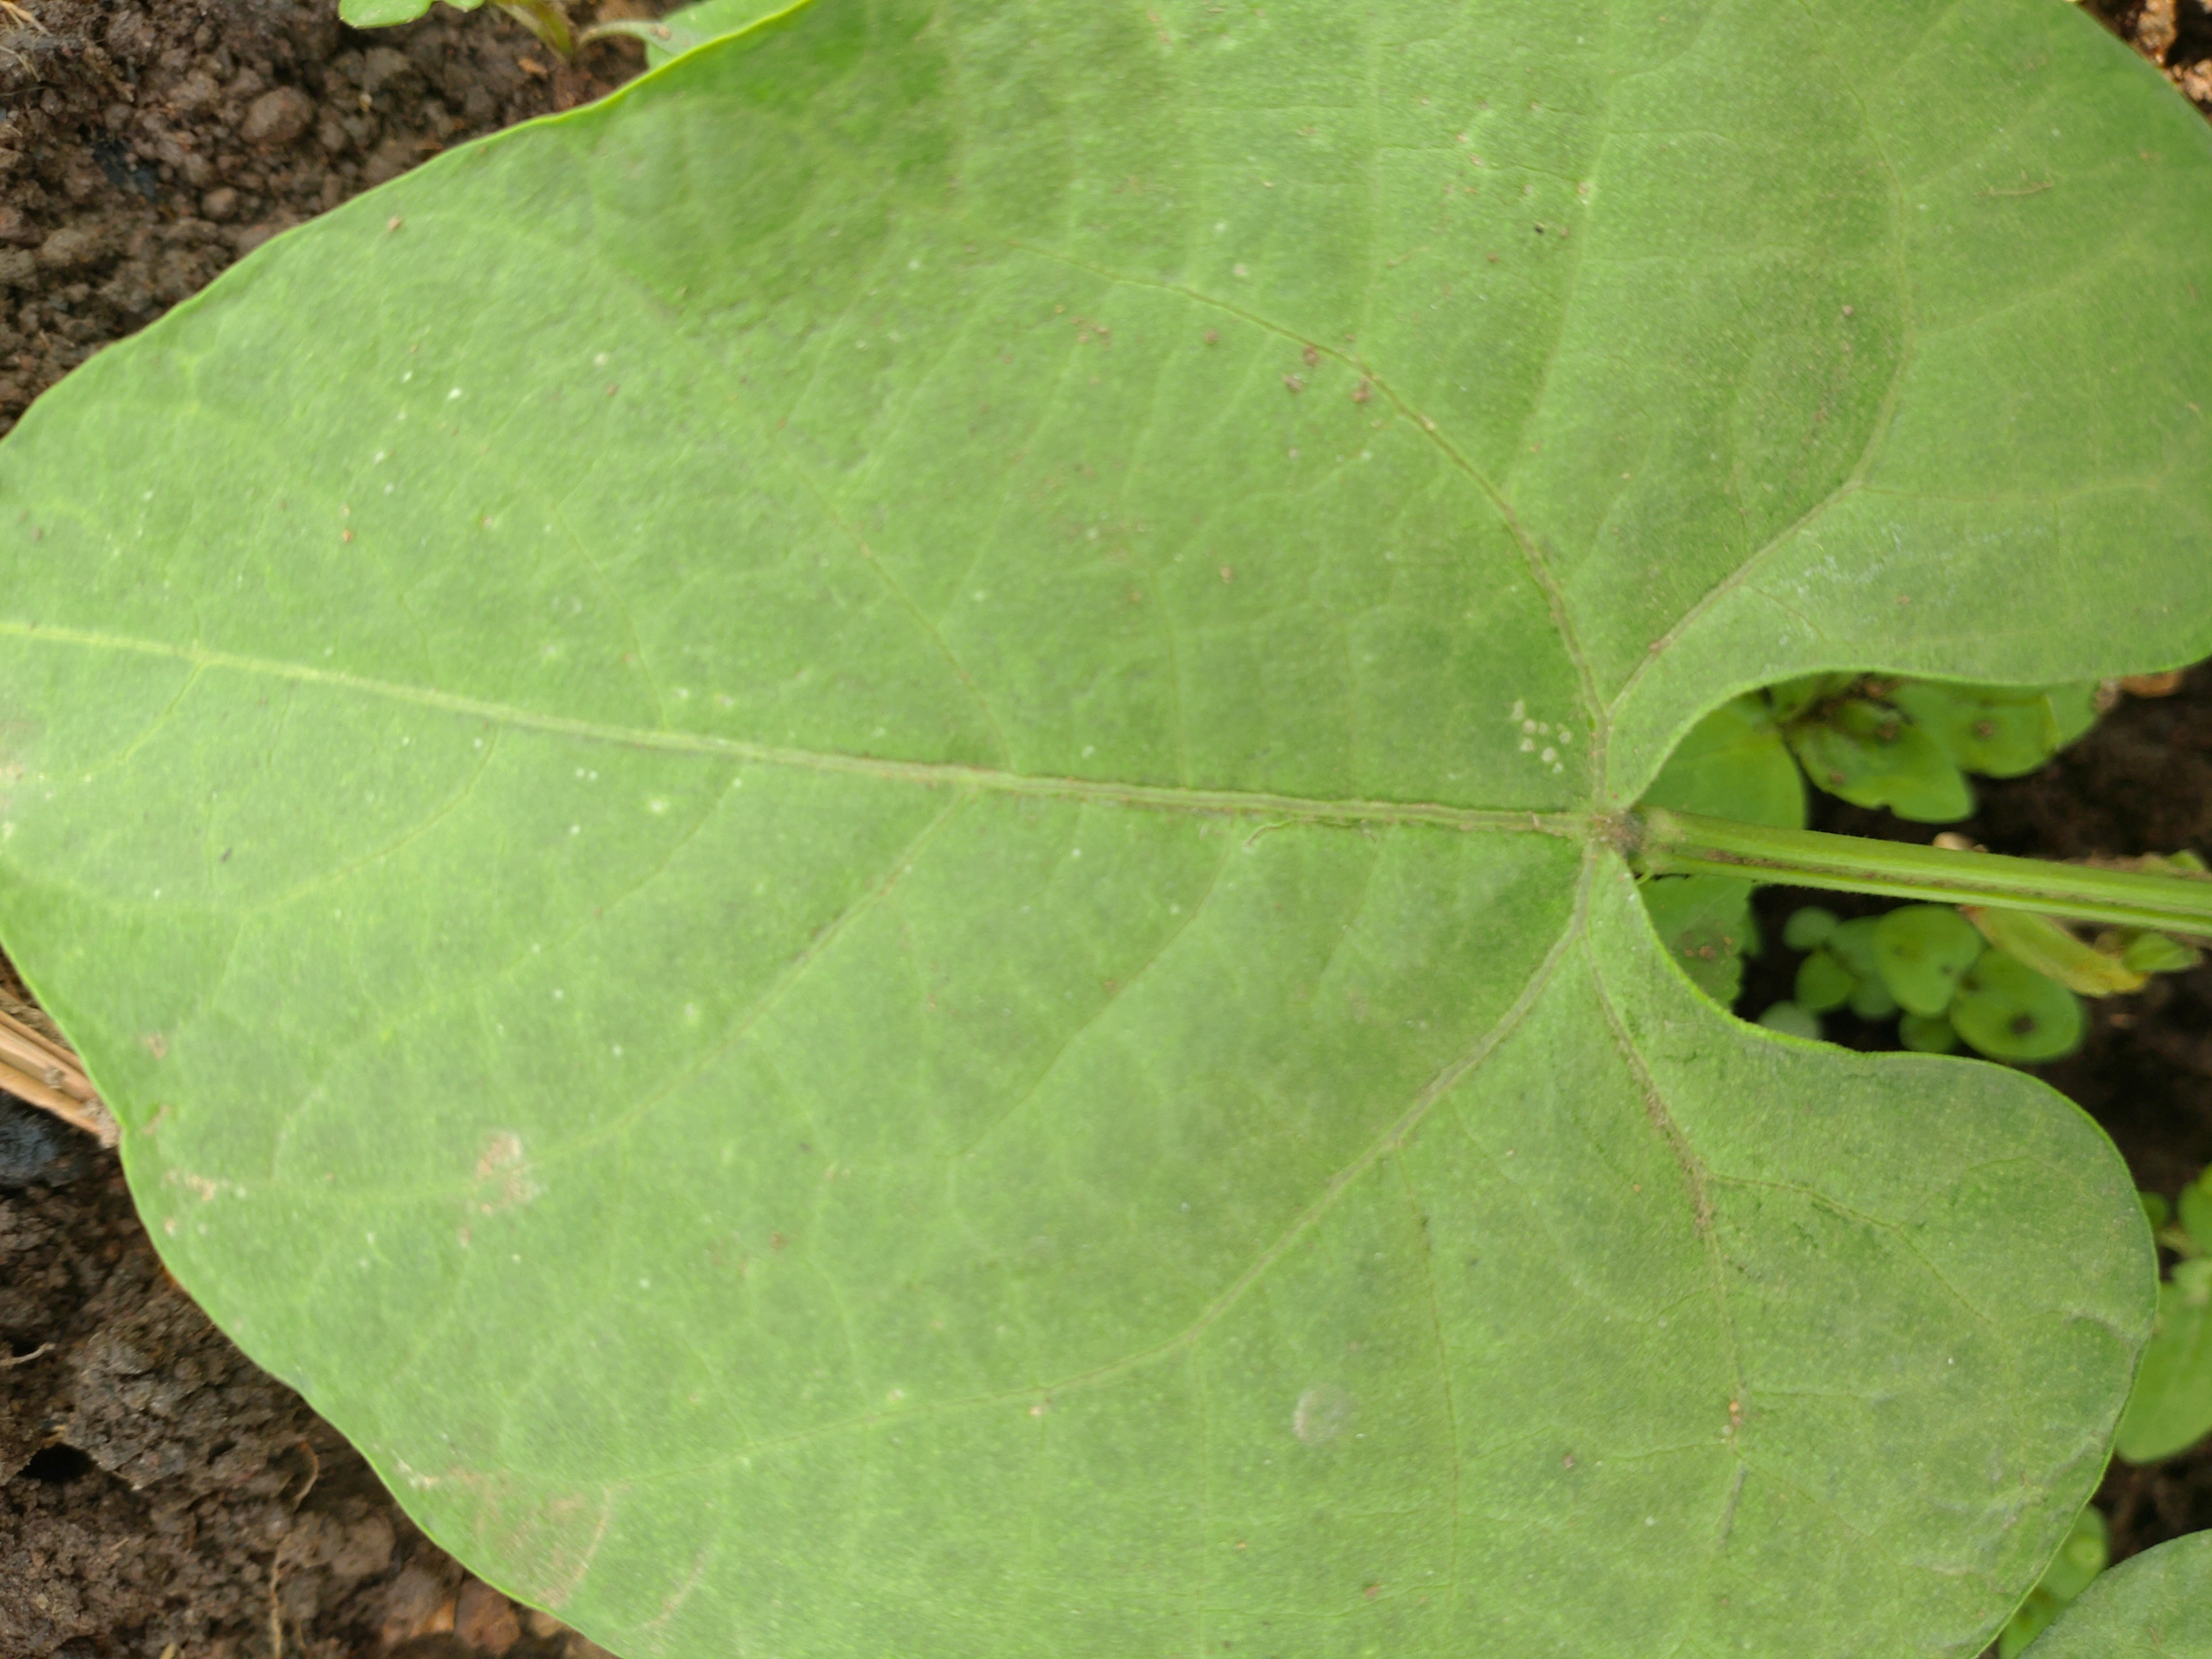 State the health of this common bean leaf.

healthy
